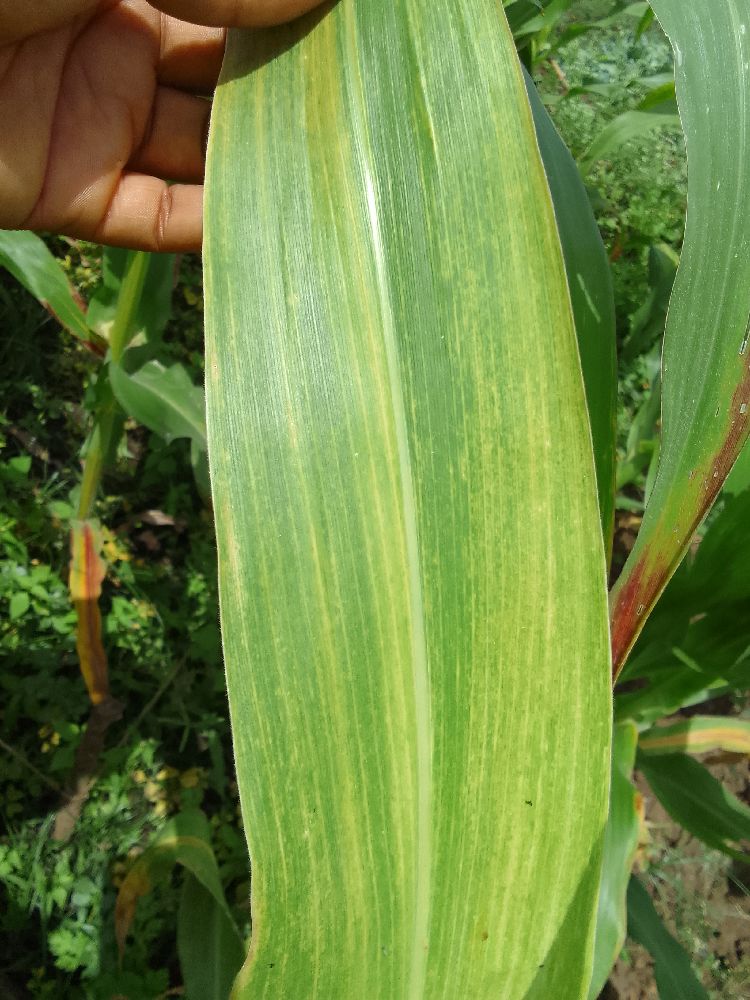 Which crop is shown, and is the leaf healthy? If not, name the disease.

maize, maize lethal necrosis
